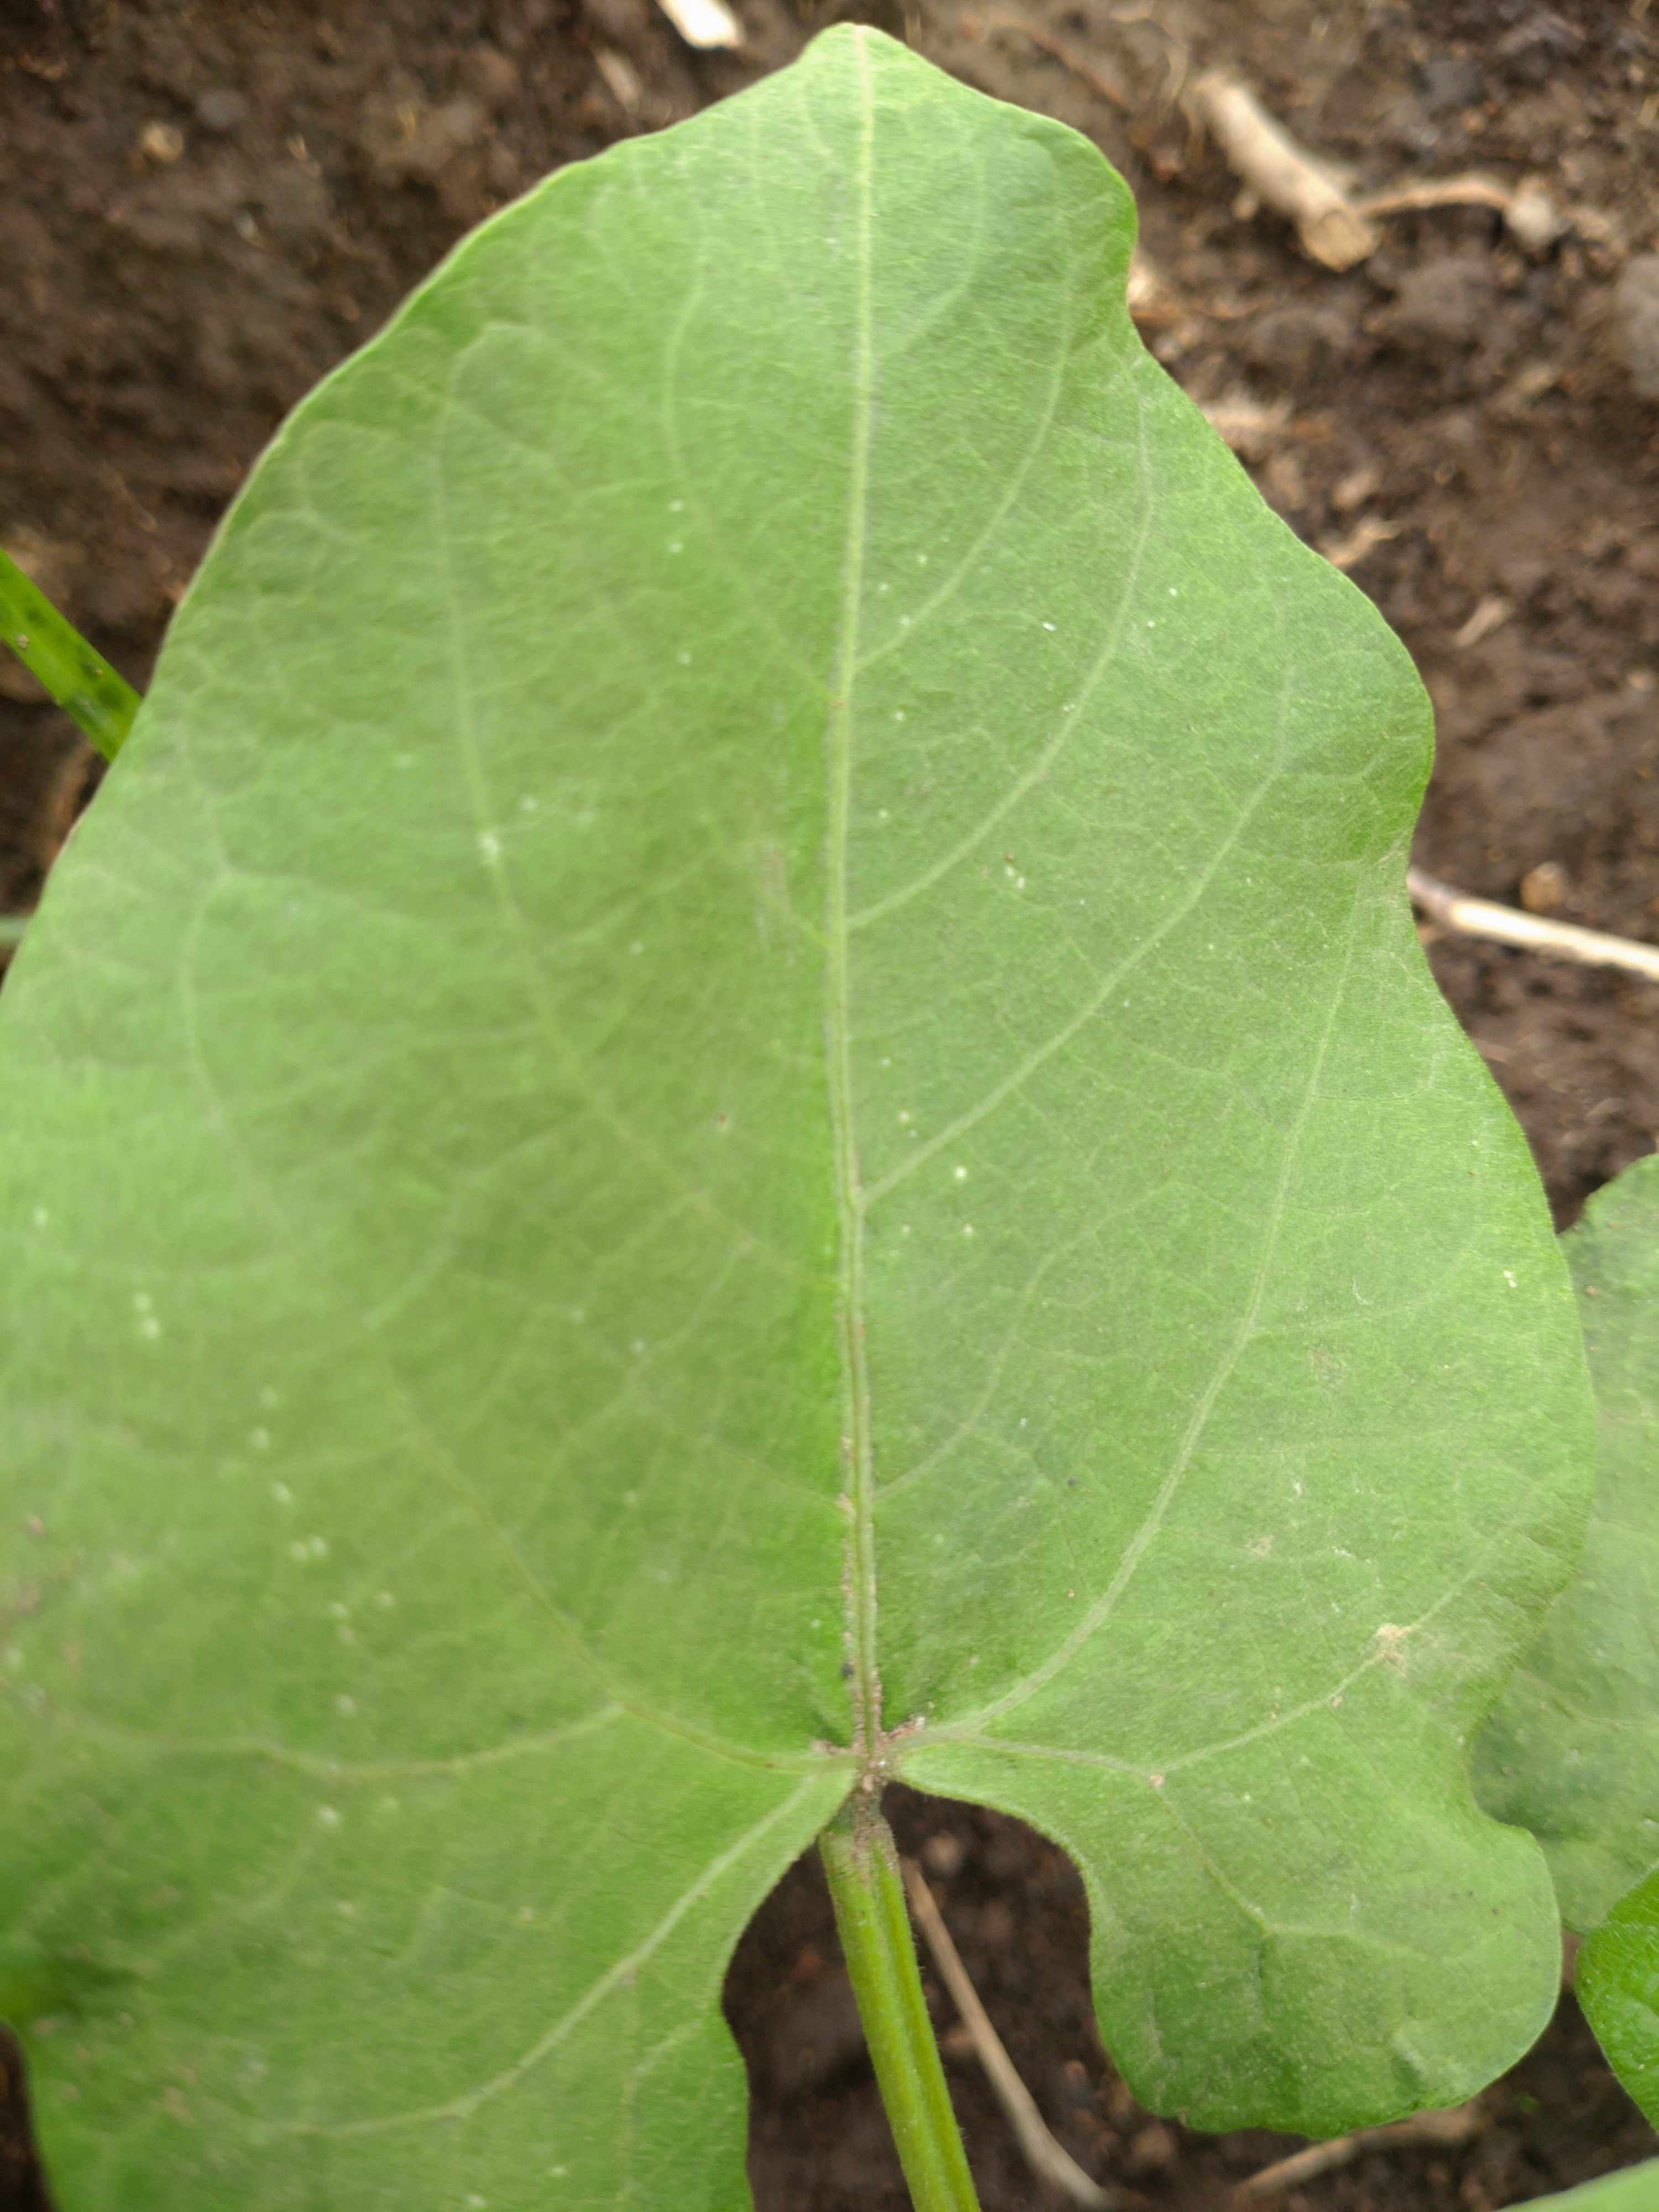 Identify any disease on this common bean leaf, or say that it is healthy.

healthy
